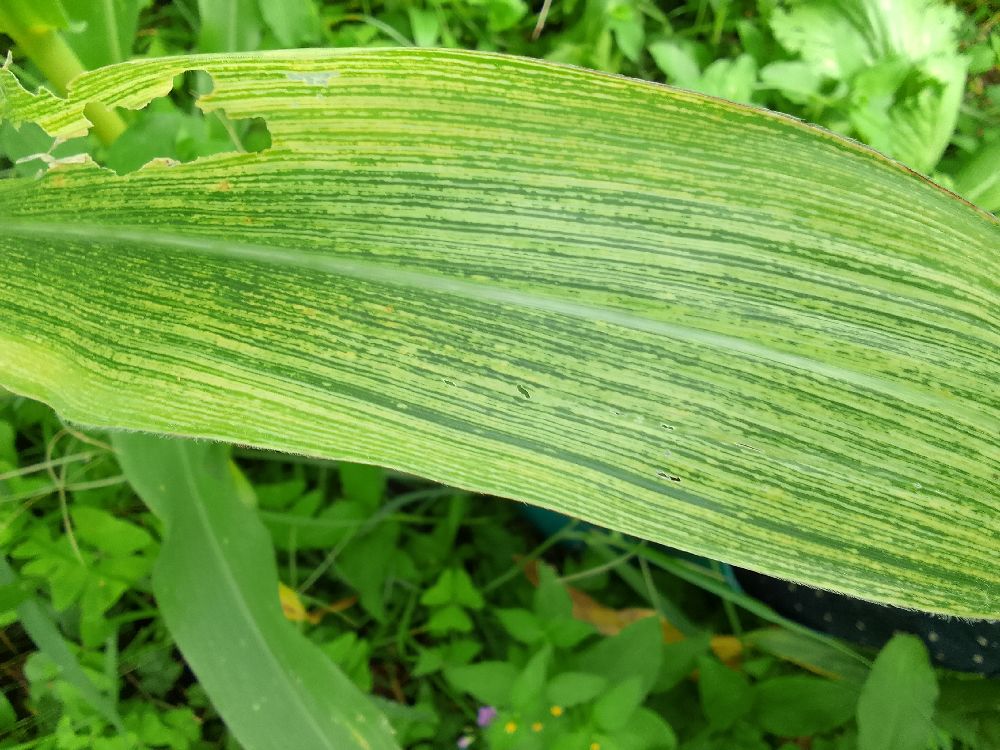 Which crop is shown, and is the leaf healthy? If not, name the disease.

maize, maize streak virus
